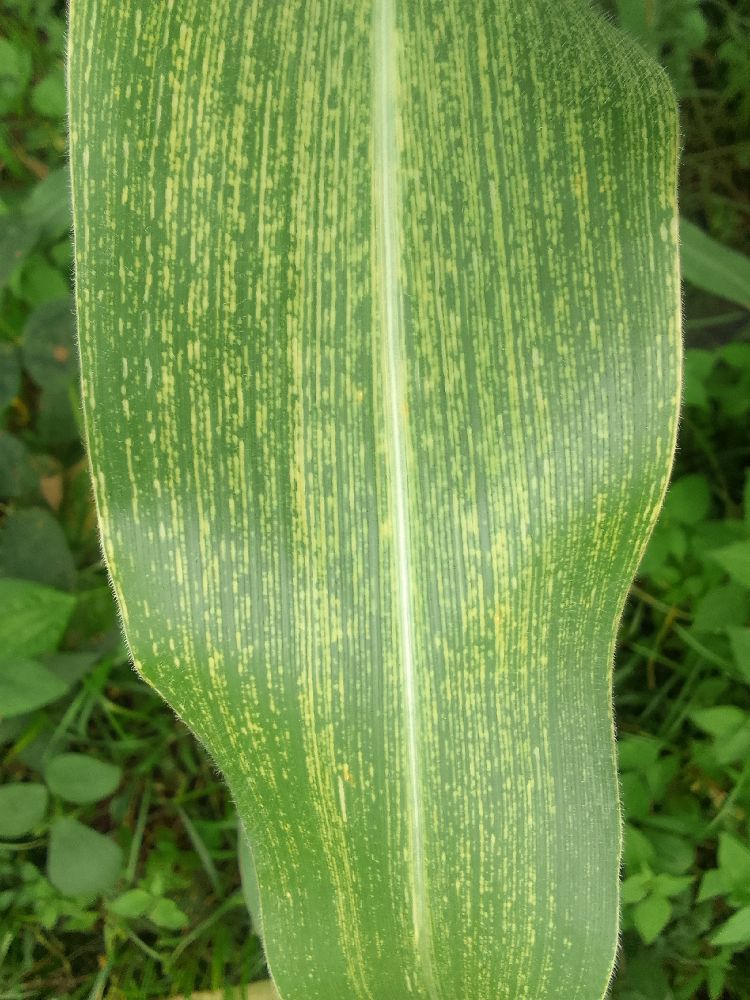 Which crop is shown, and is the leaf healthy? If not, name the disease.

maize, maize streak virus
